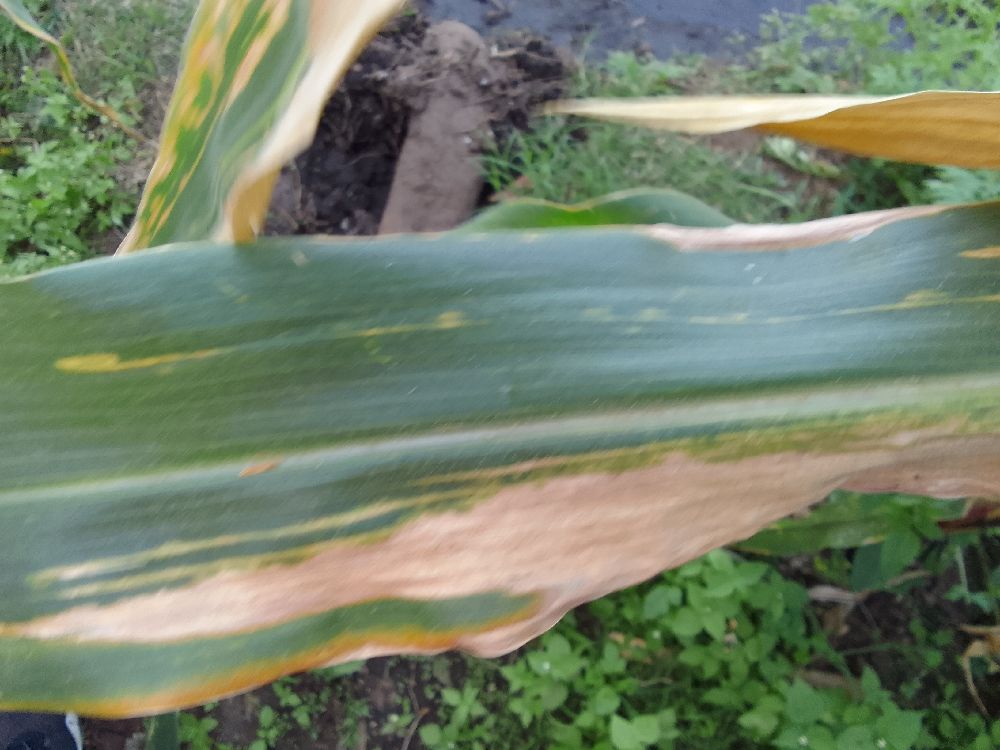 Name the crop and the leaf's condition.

maize, maize lethal necrosis
